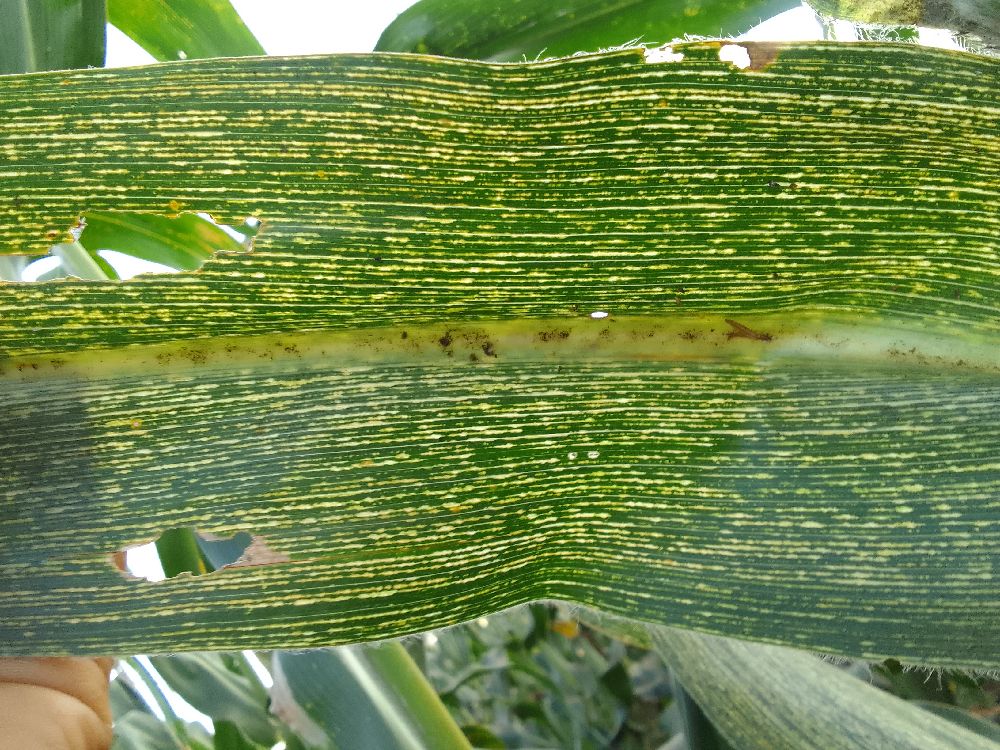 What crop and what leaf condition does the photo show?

maize, maize streak virus
